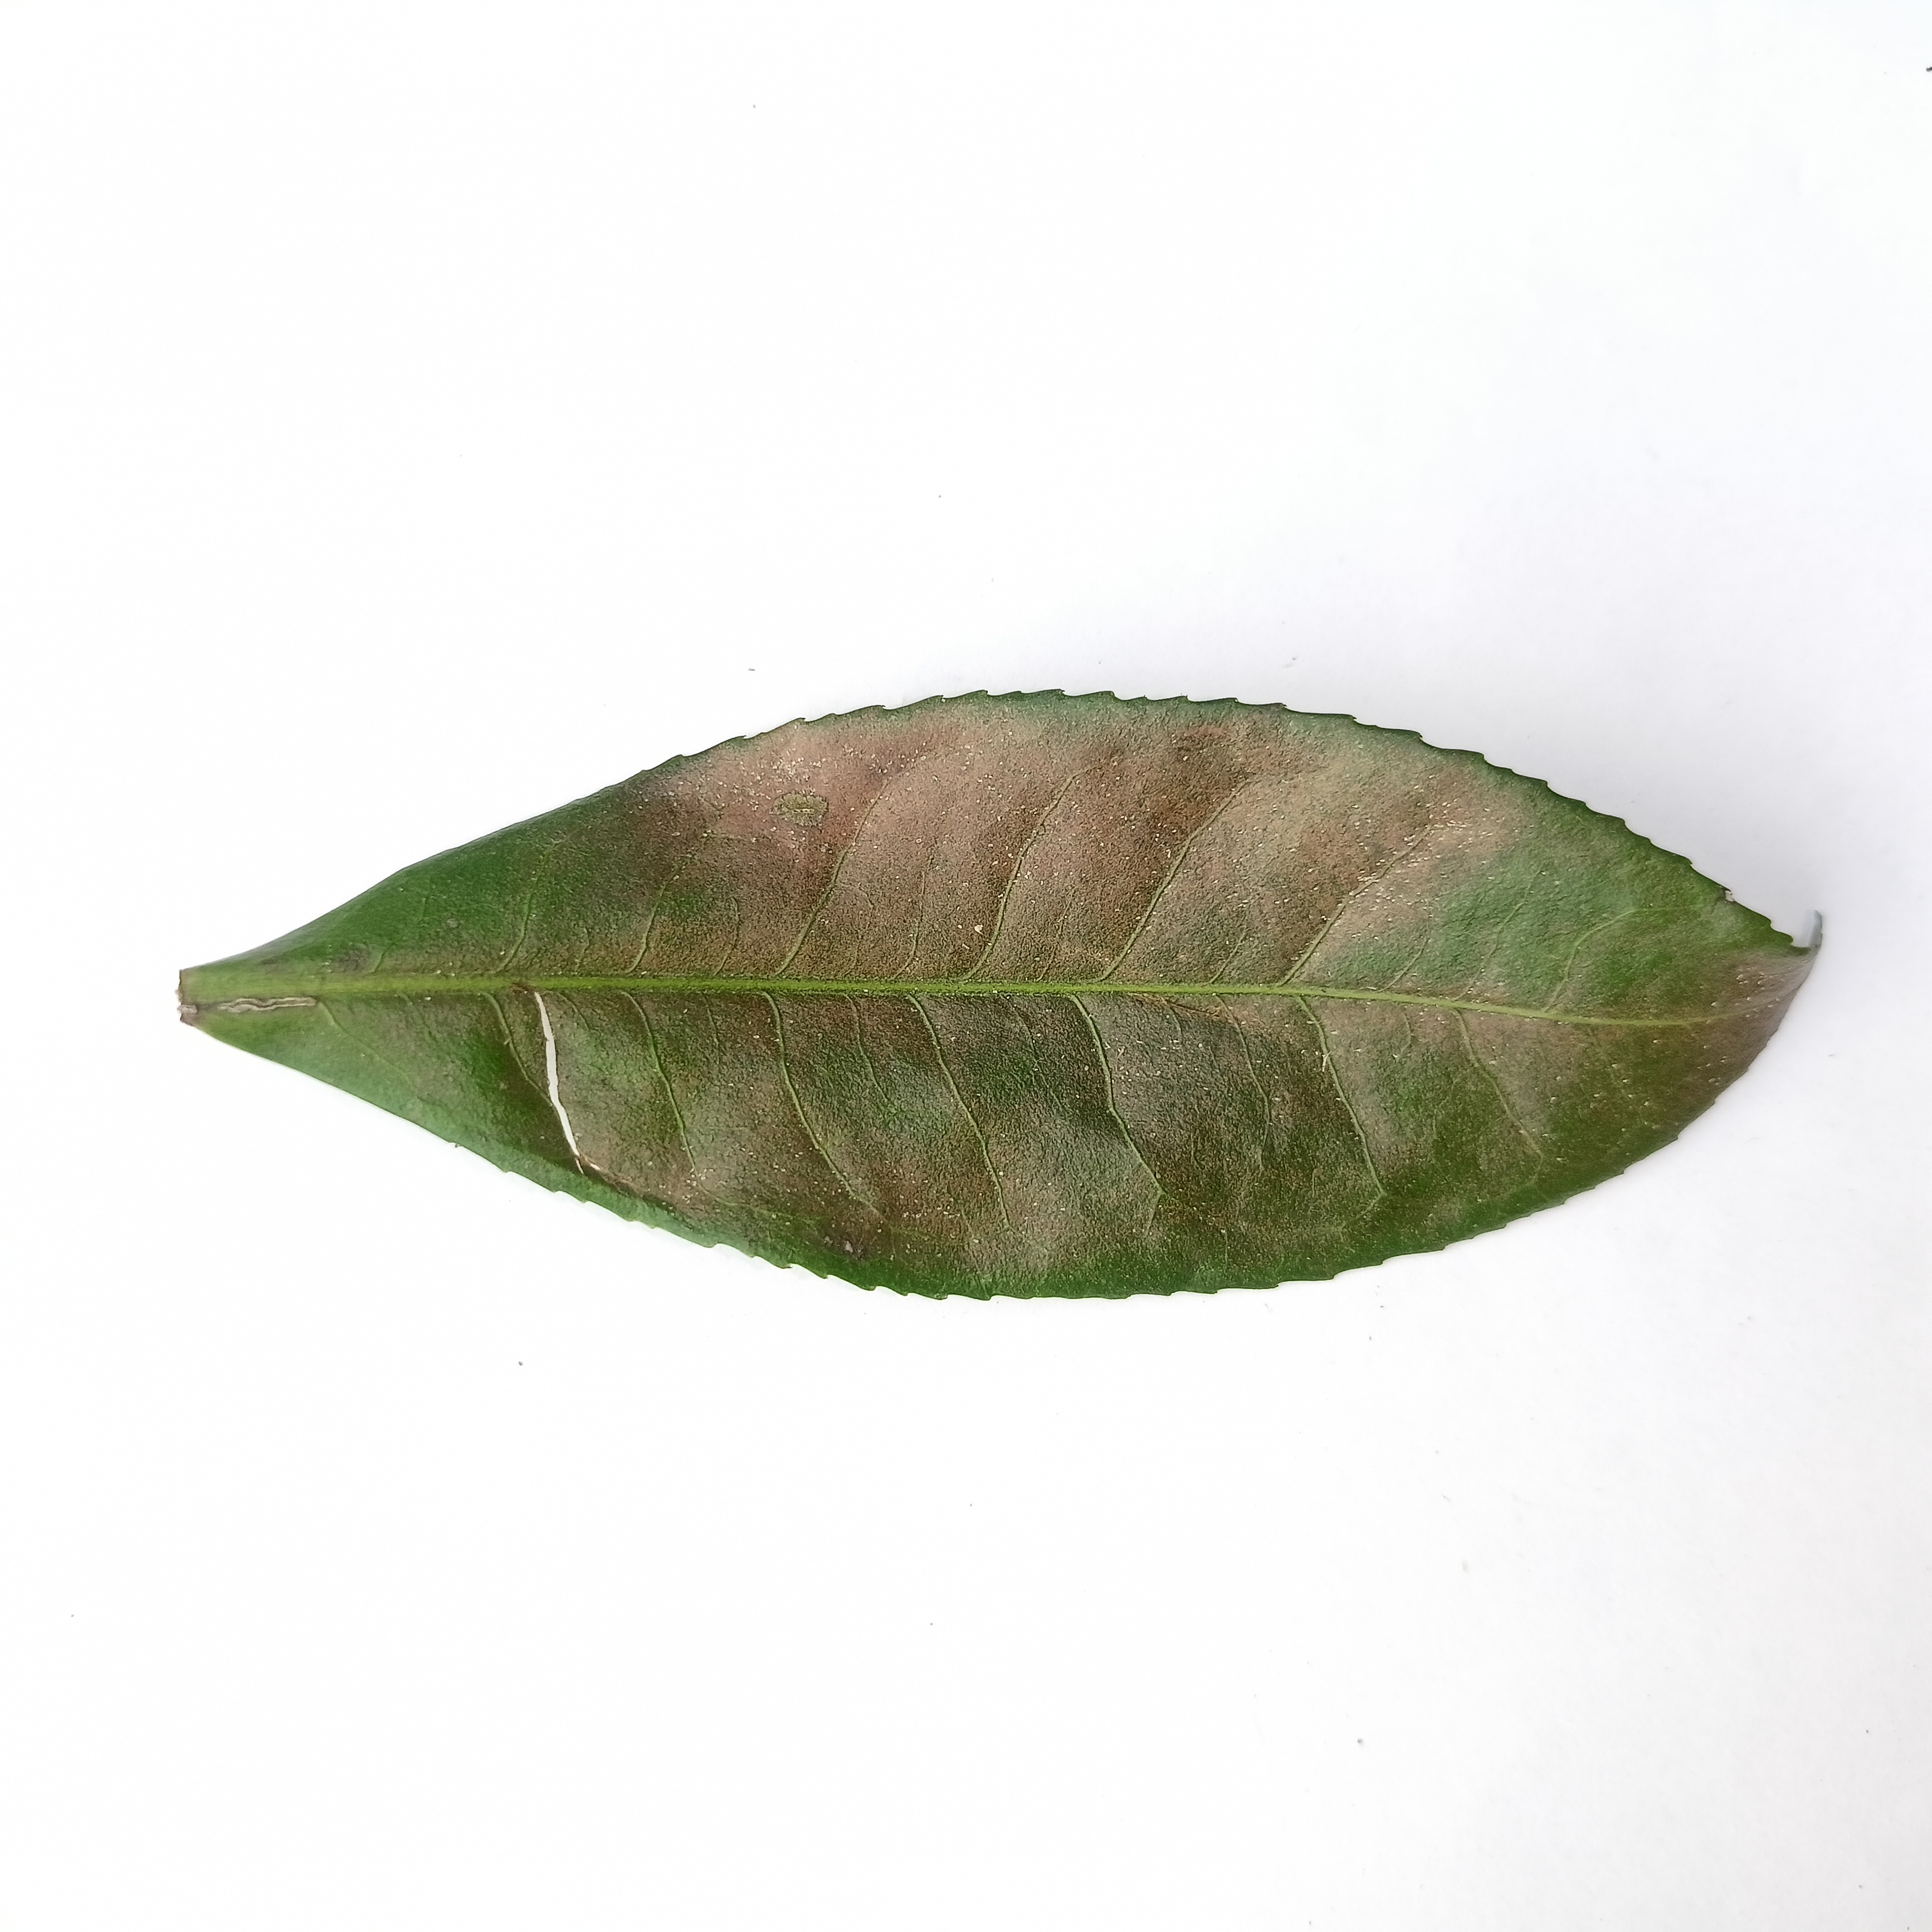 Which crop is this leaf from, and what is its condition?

tea, red rust
